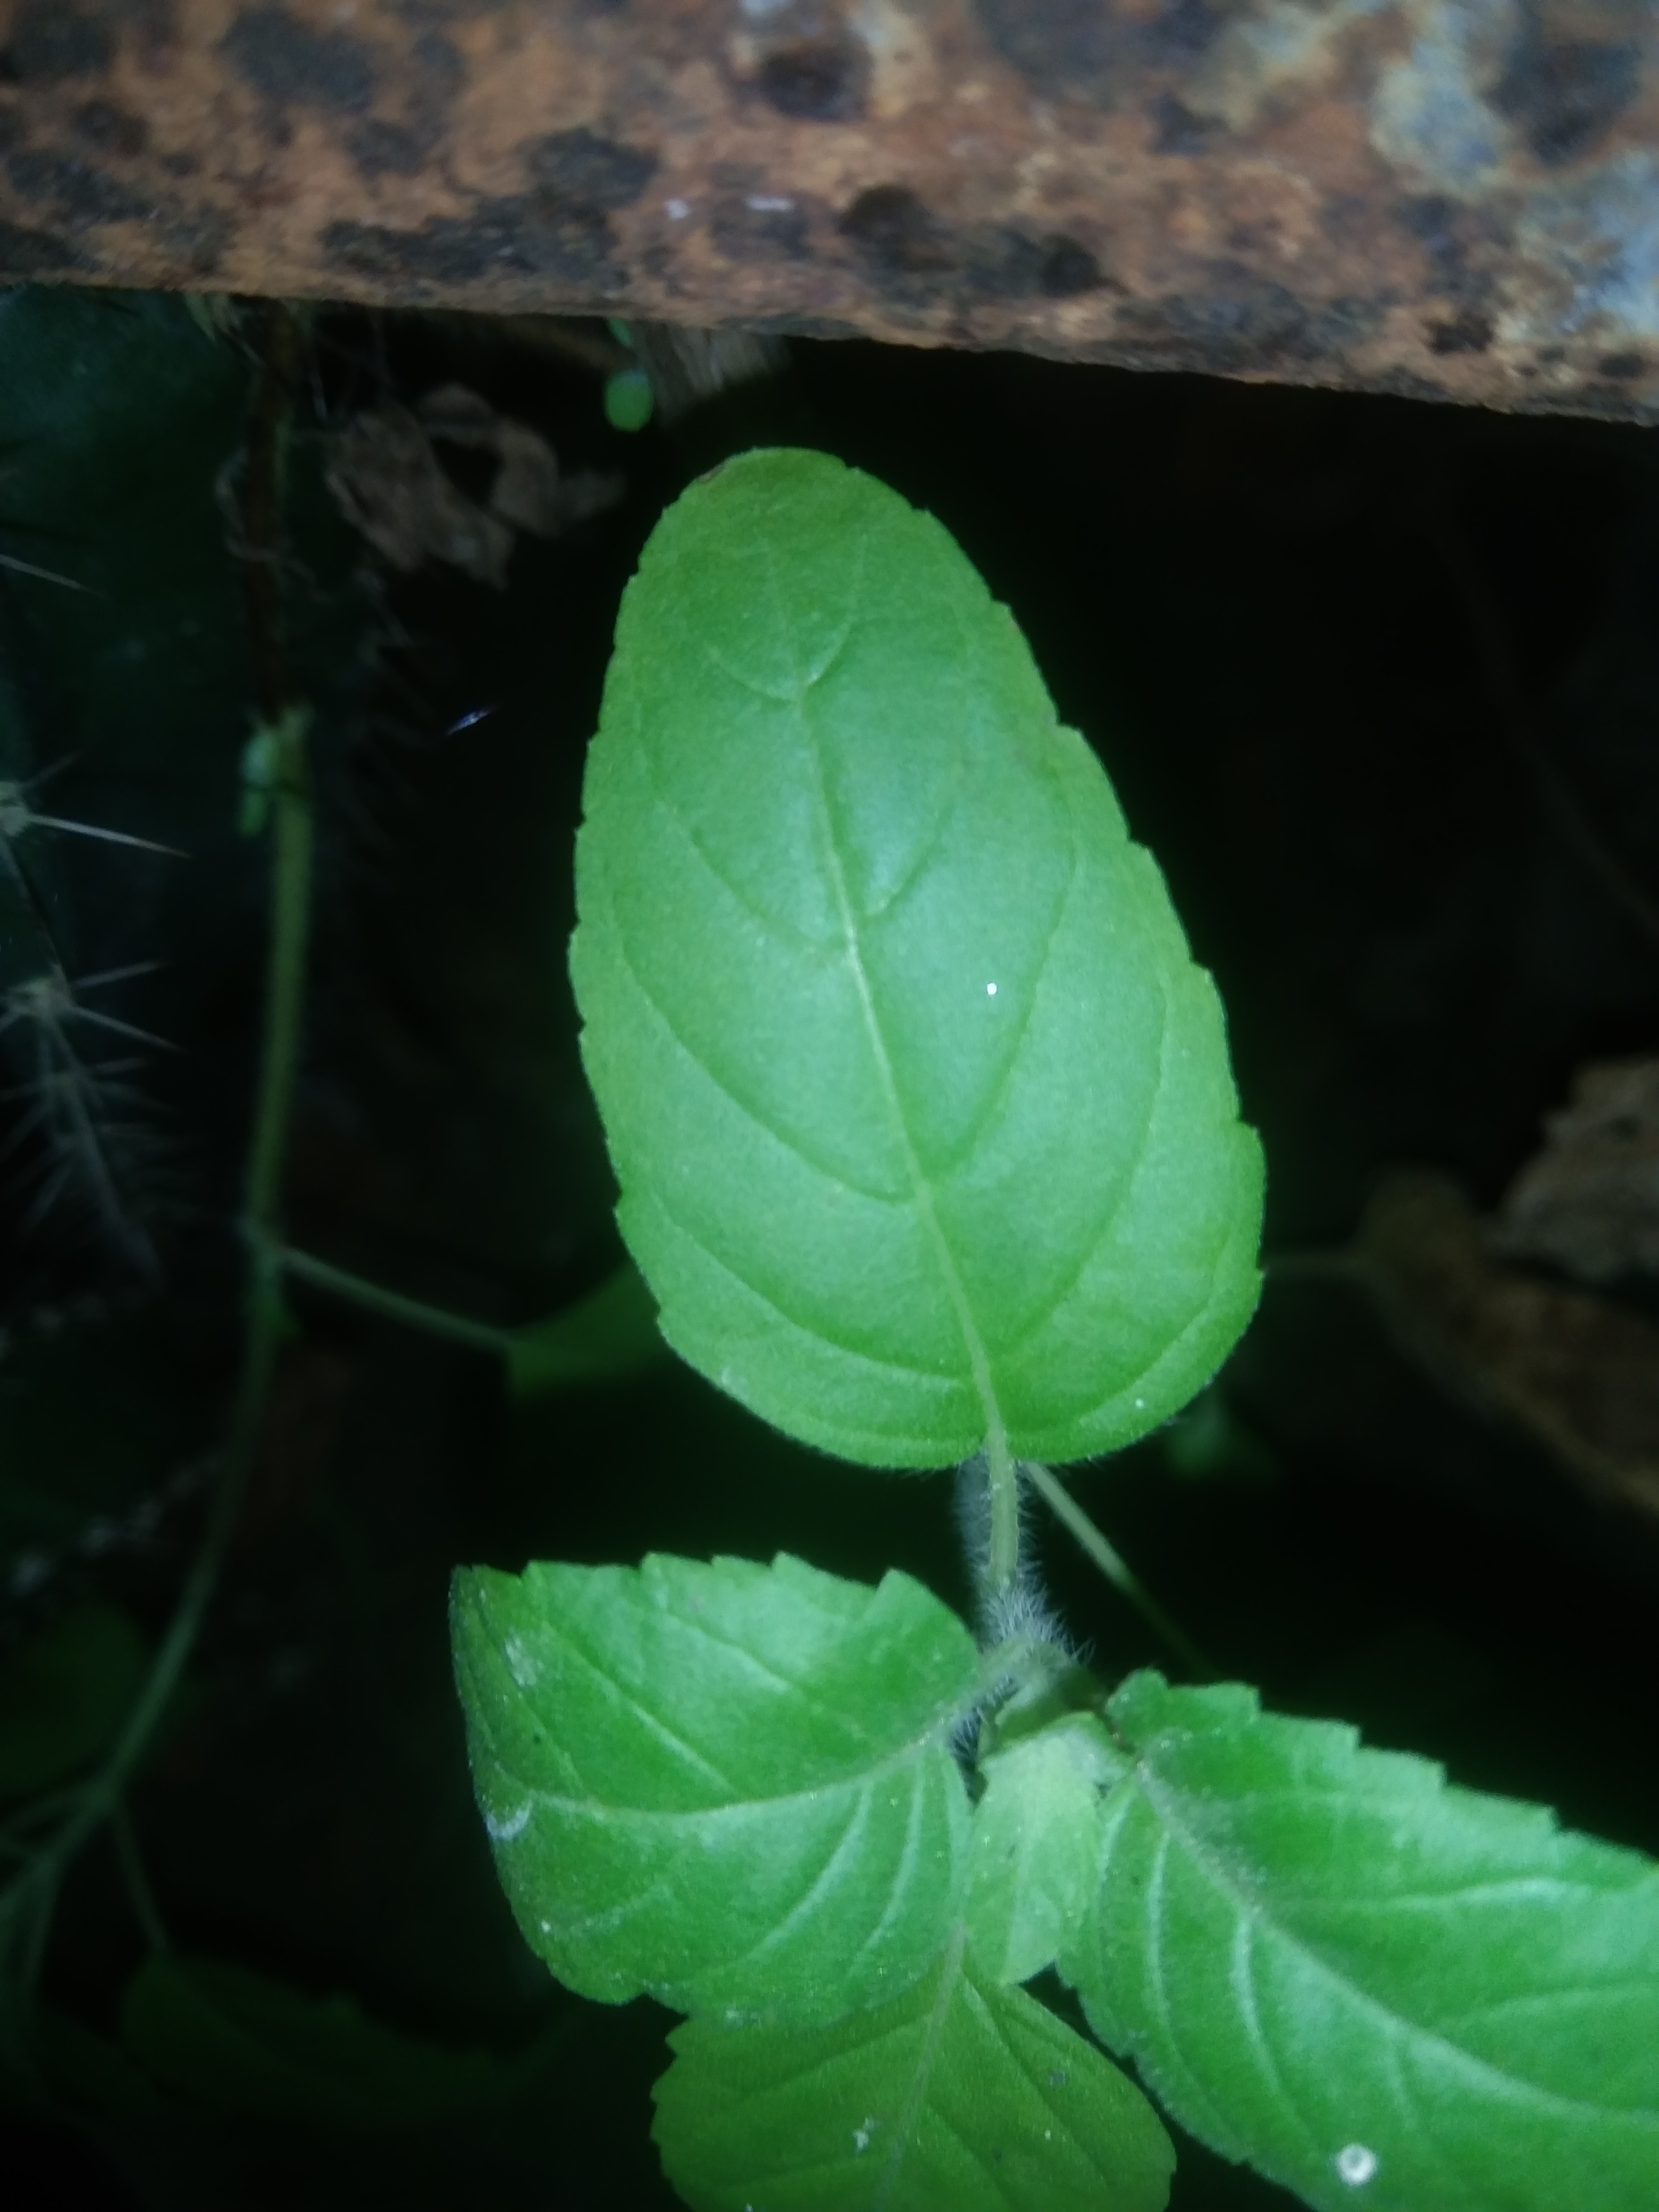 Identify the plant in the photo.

tulshi
